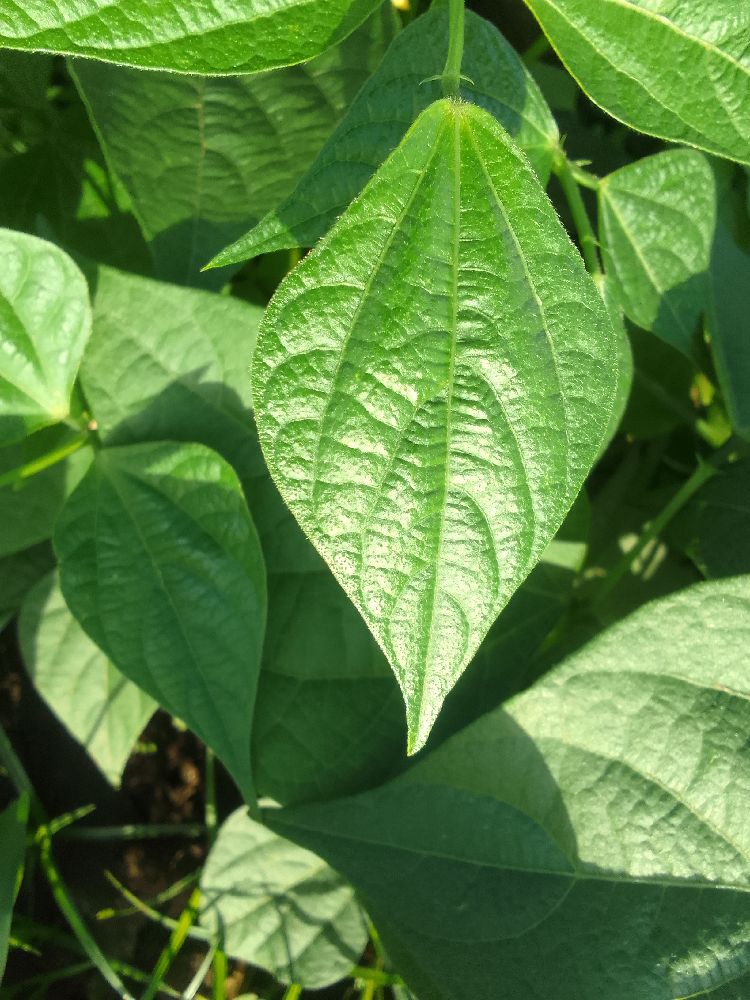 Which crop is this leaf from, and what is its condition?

common bean, healthy
